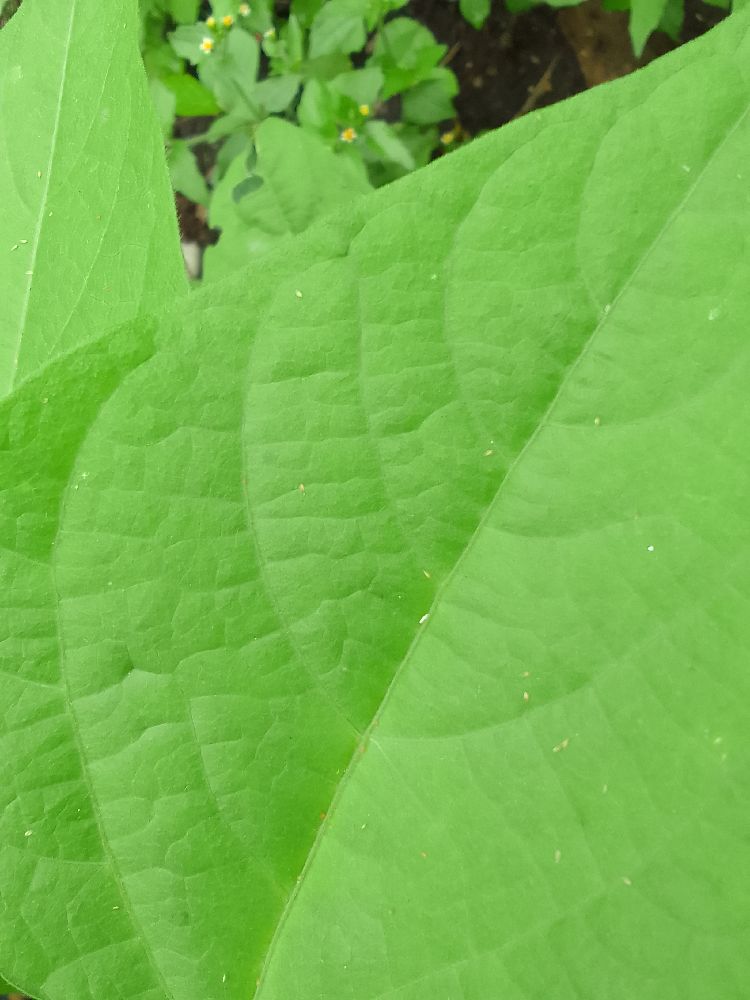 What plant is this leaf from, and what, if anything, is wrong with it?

common bean, healthy
